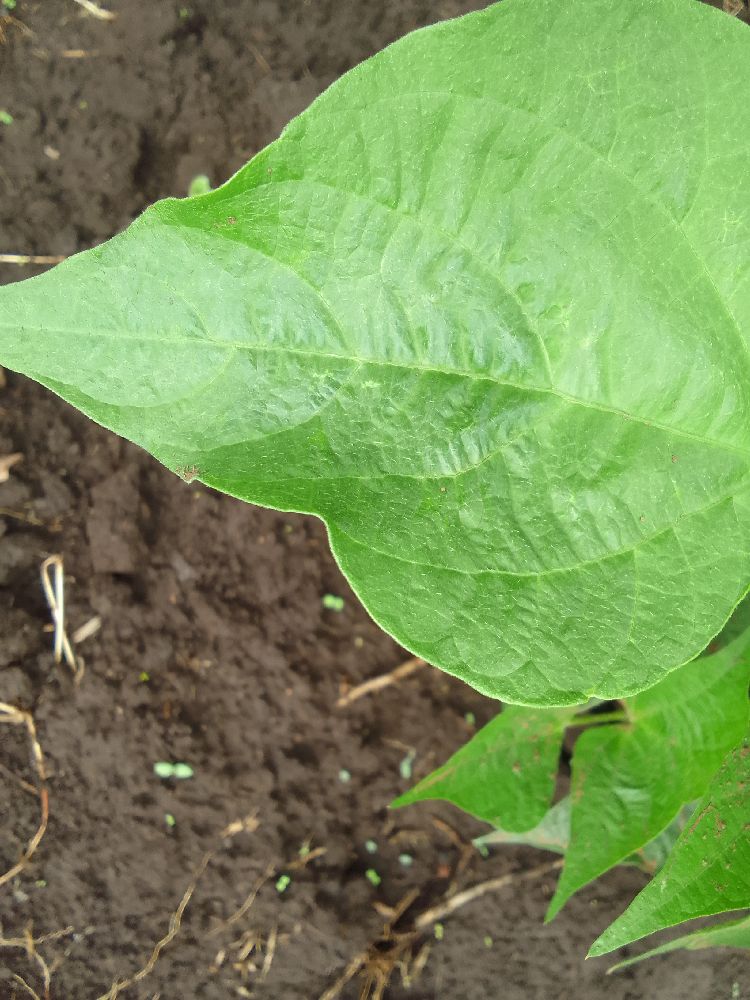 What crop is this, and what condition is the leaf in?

common bean, healthy
